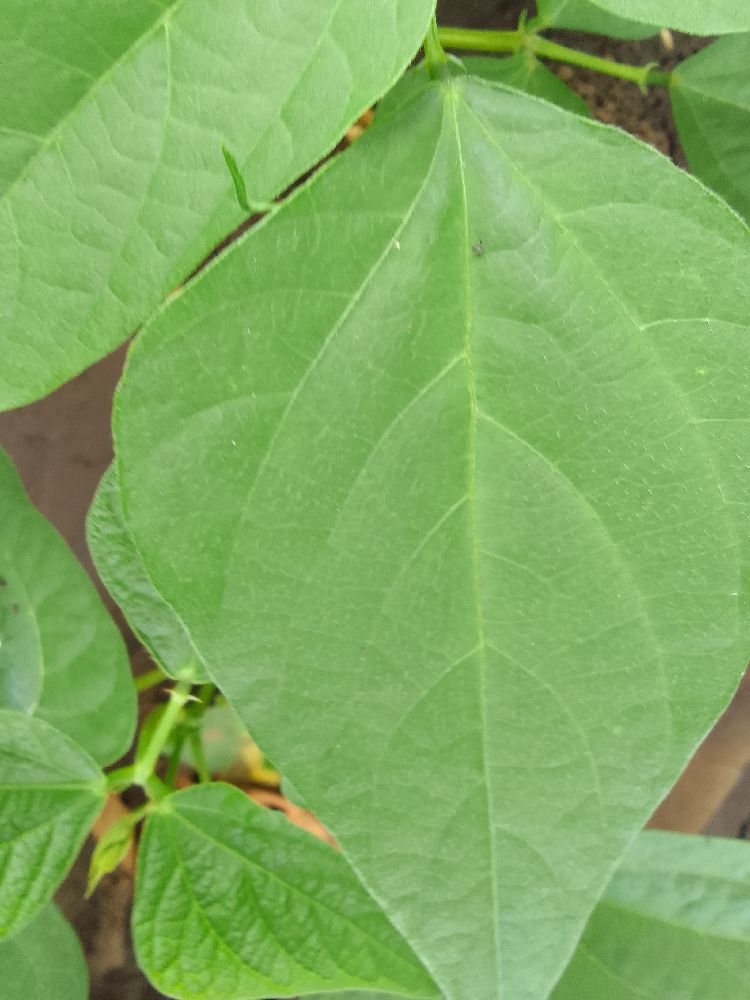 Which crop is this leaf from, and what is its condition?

common bean, healthy
